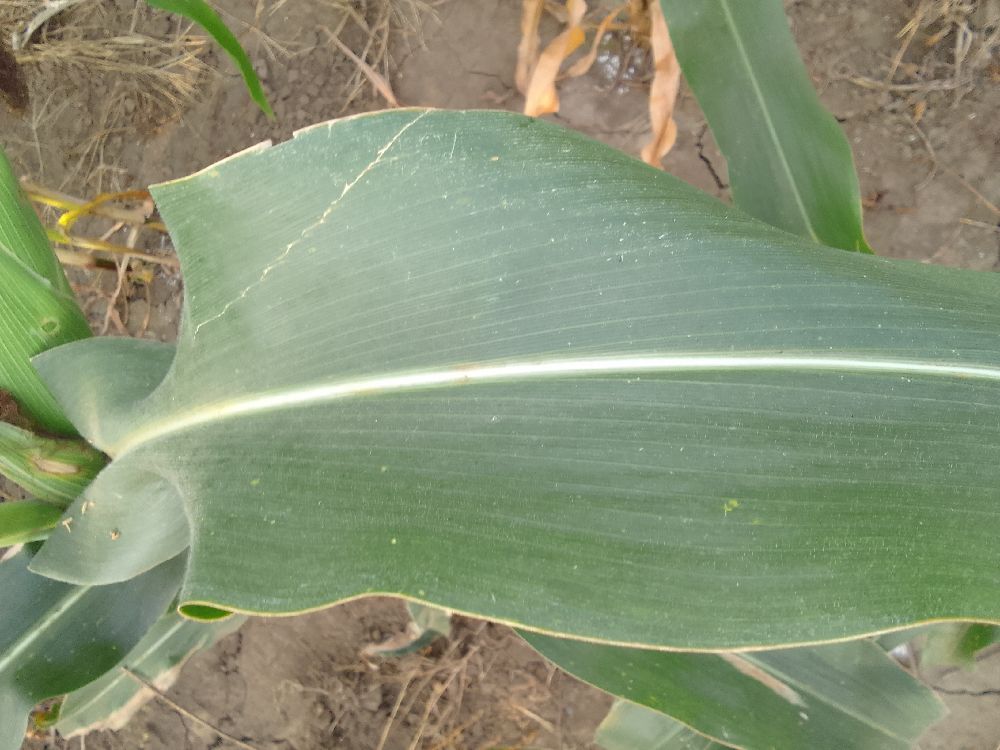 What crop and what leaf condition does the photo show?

maize, healthy
